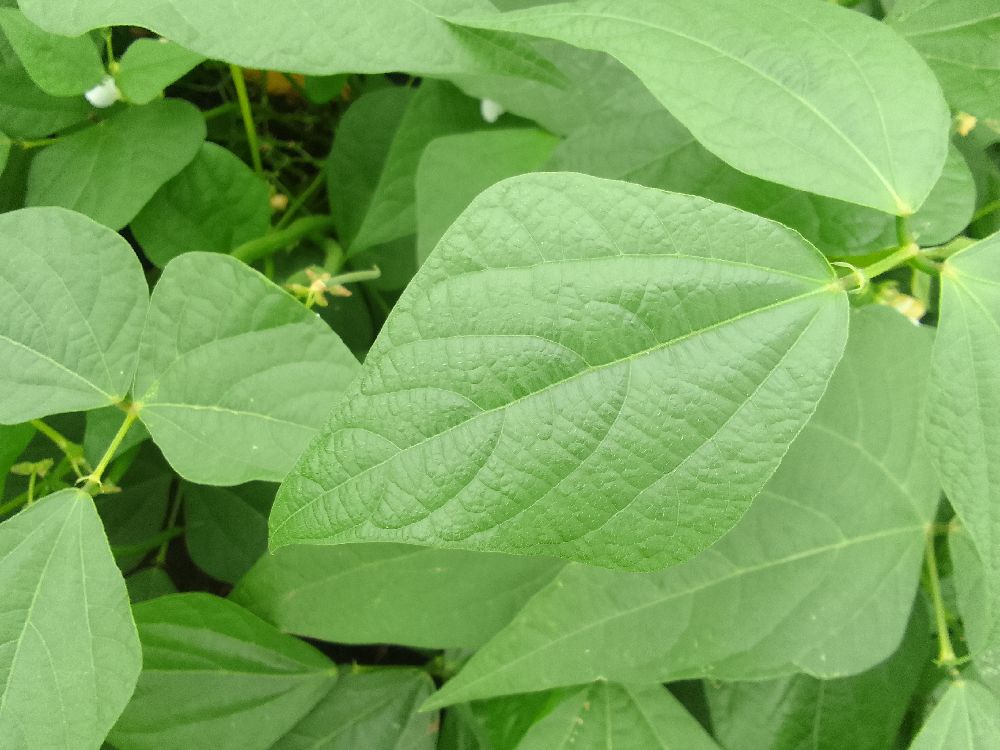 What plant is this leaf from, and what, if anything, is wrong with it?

common bean, healthy
